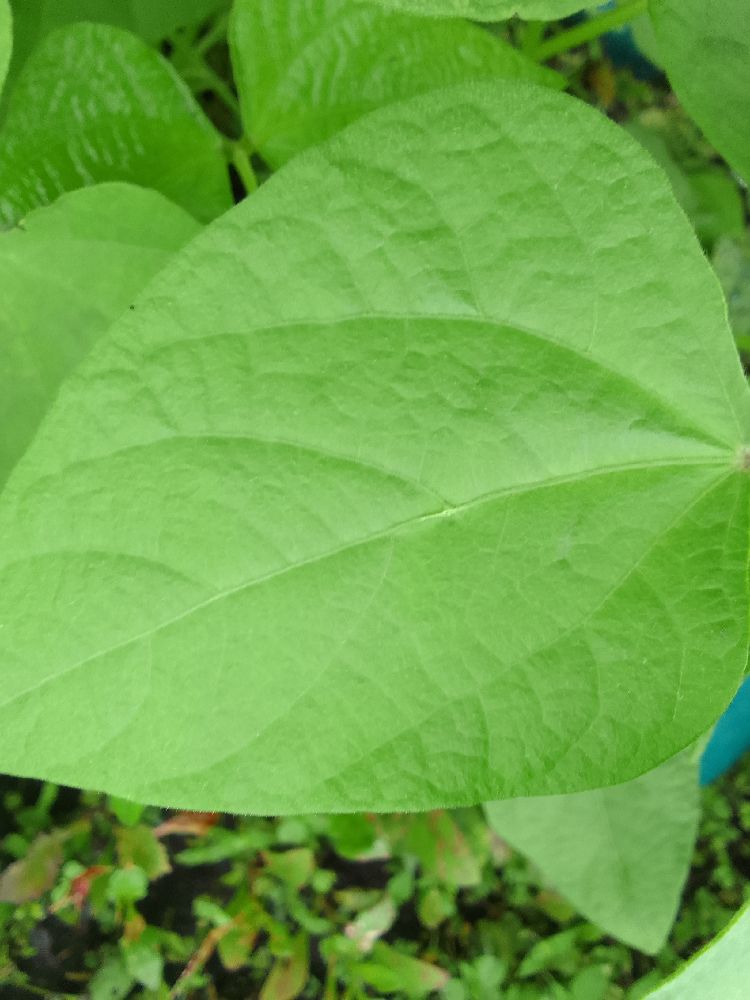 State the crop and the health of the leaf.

common bean, healthy
